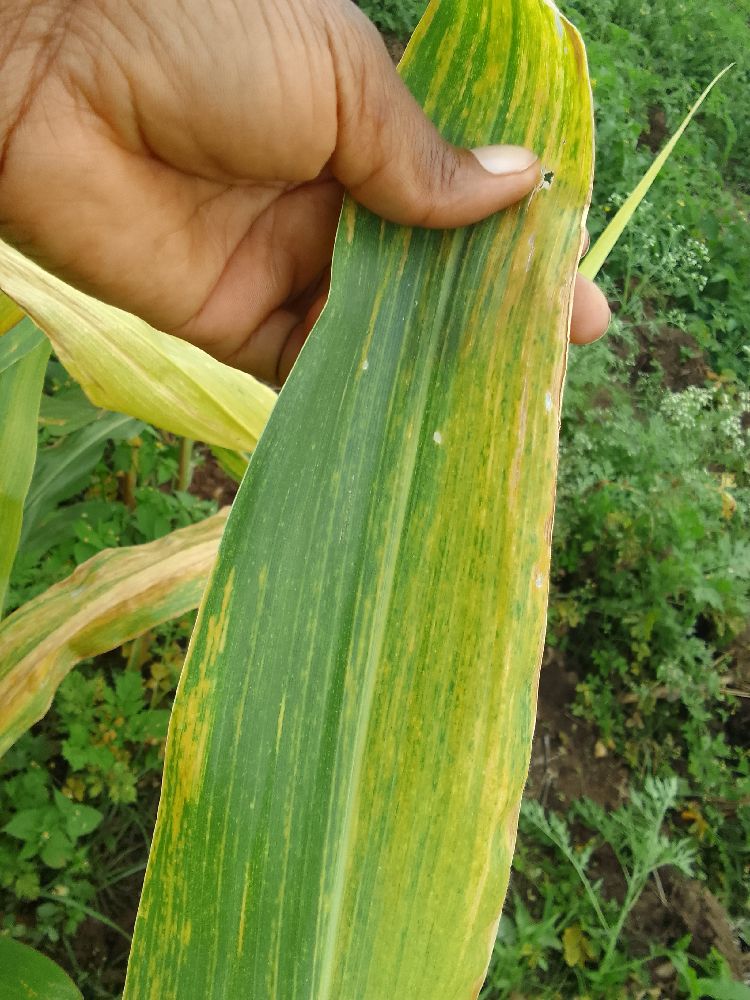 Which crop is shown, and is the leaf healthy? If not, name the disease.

maize, maize lethal necrosis
